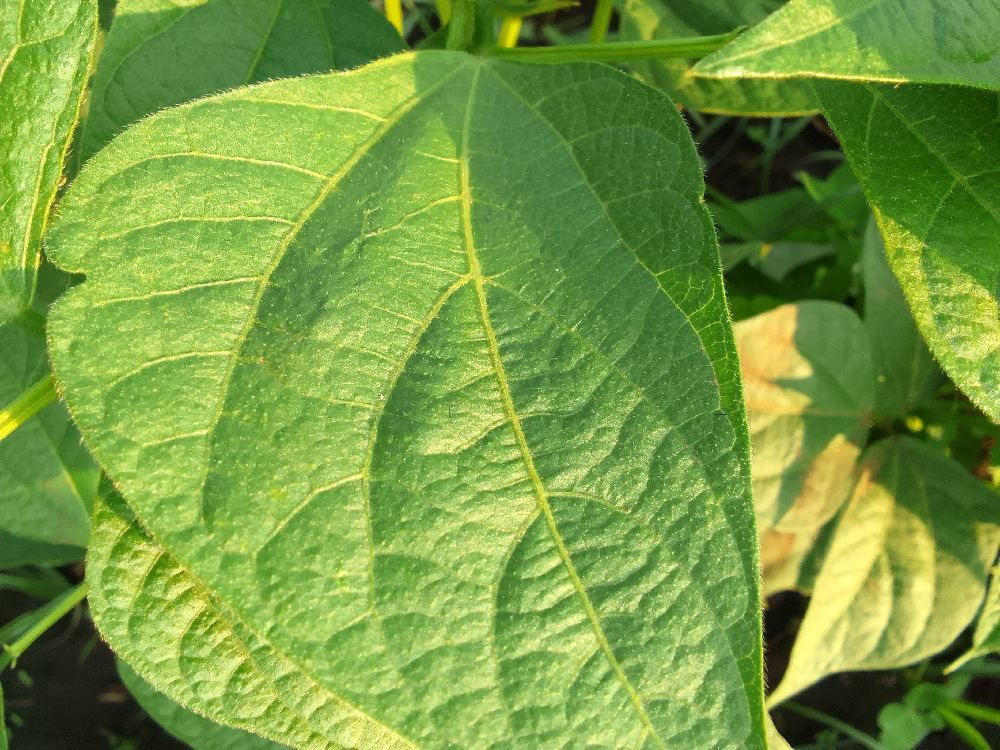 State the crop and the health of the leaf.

common bean, healthy
